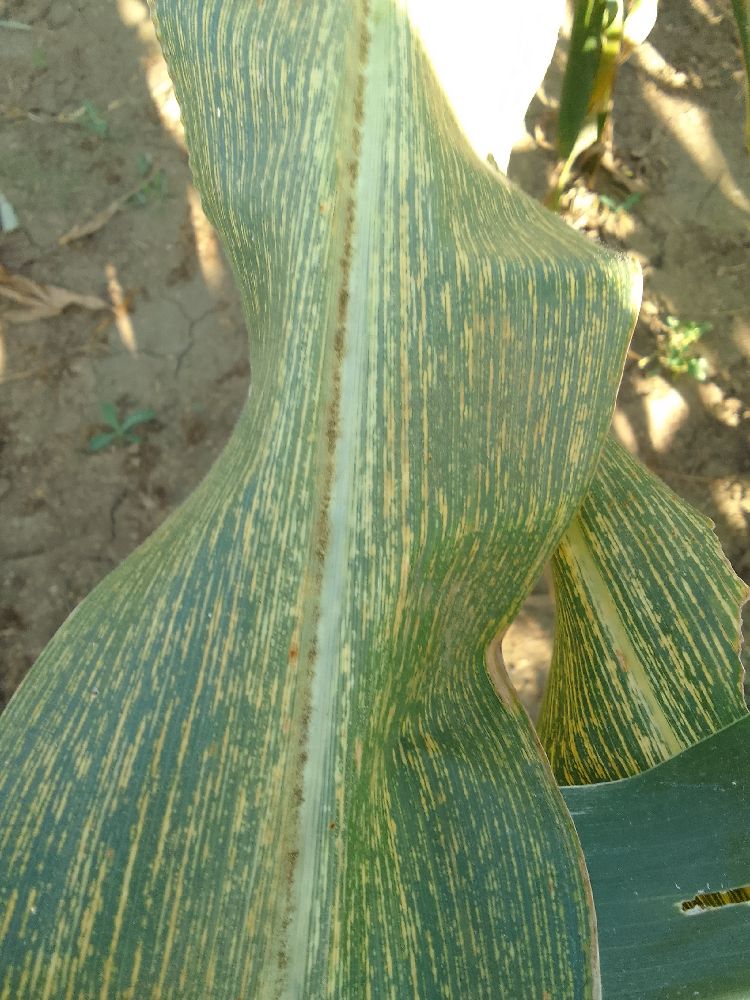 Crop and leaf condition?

maize, maize streak virus
